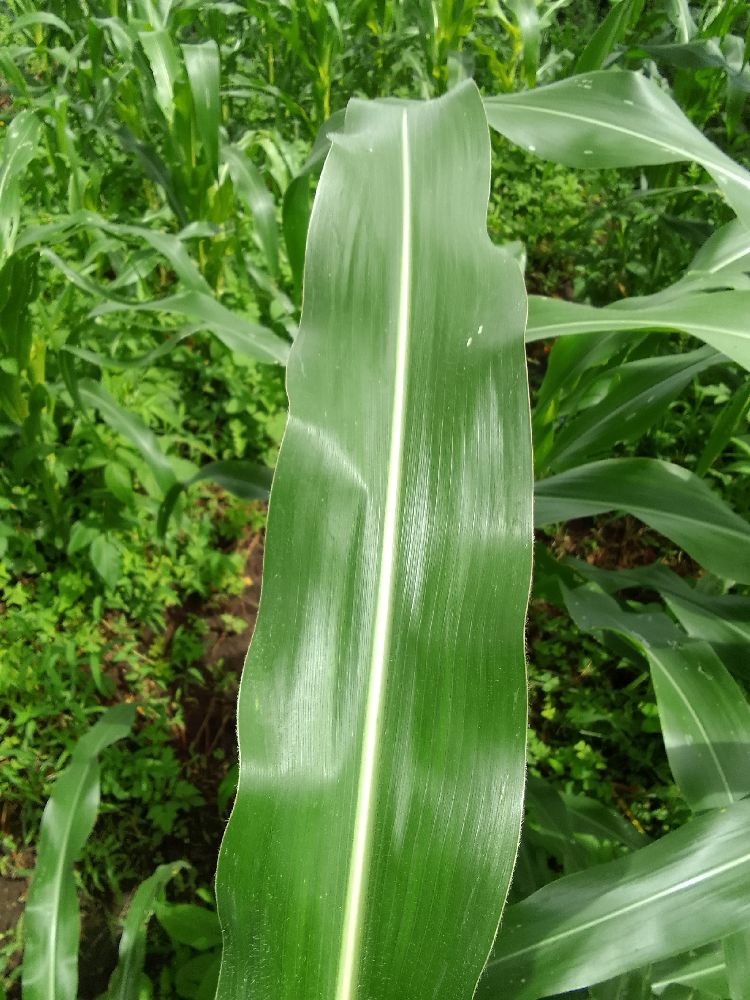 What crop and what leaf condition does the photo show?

maize, healthy
